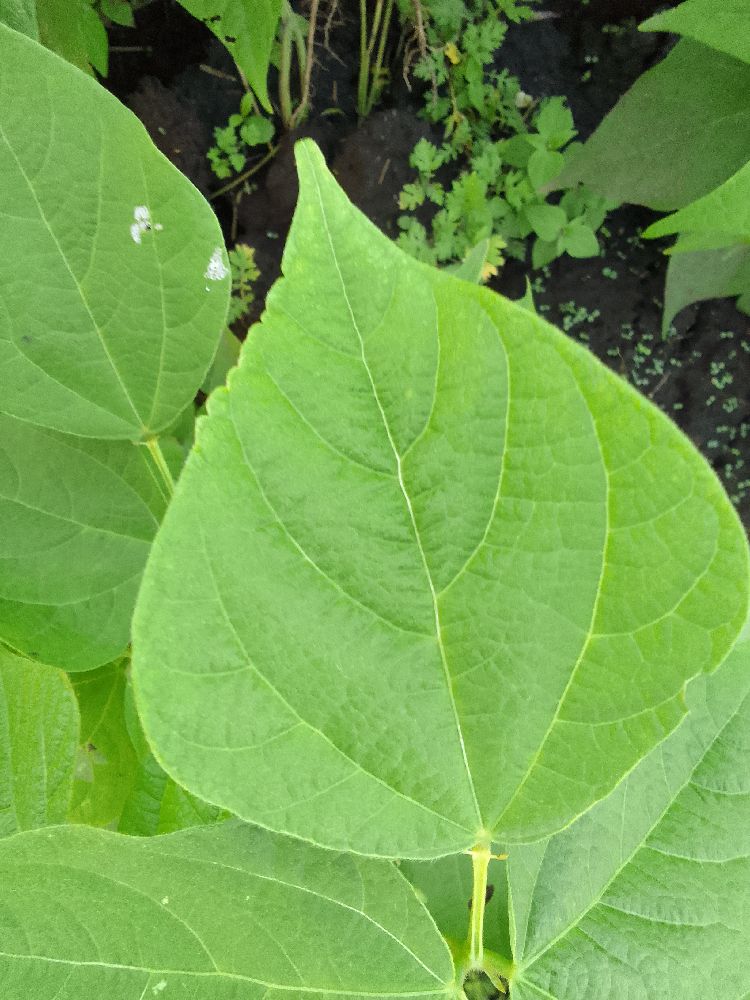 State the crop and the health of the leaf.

common bean, healthy
